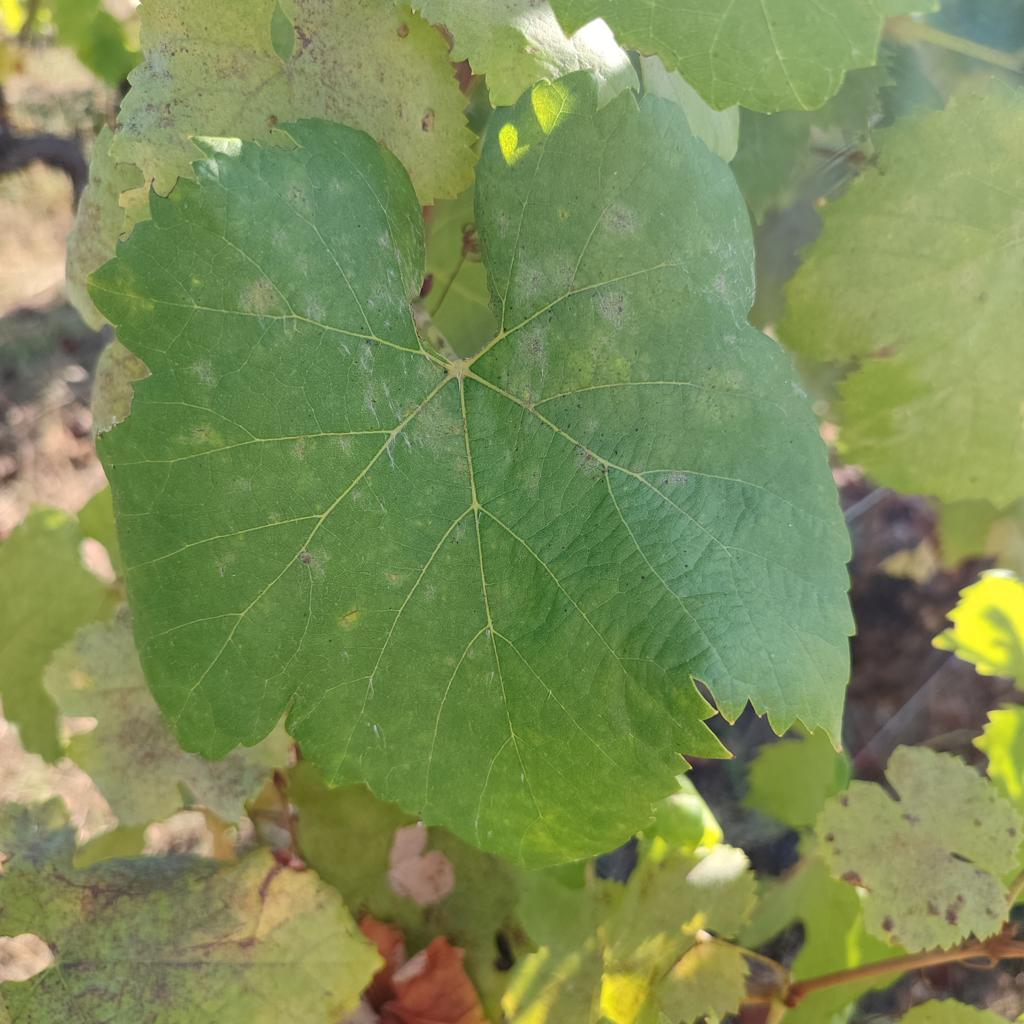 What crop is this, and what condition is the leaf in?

grapevine, powdery mildew
